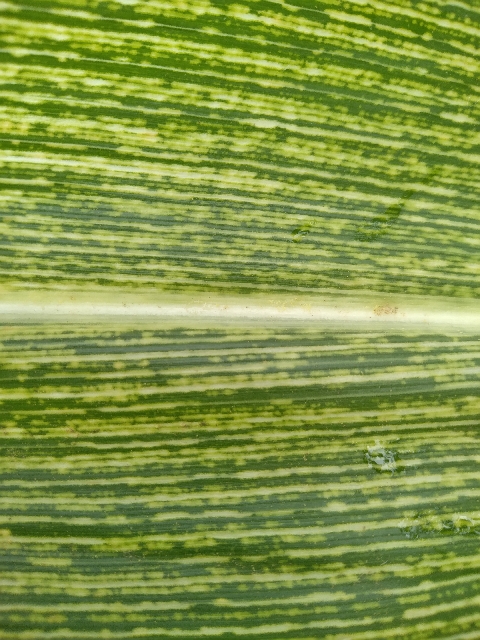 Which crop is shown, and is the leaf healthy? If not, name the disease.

maize, maize streak virus
